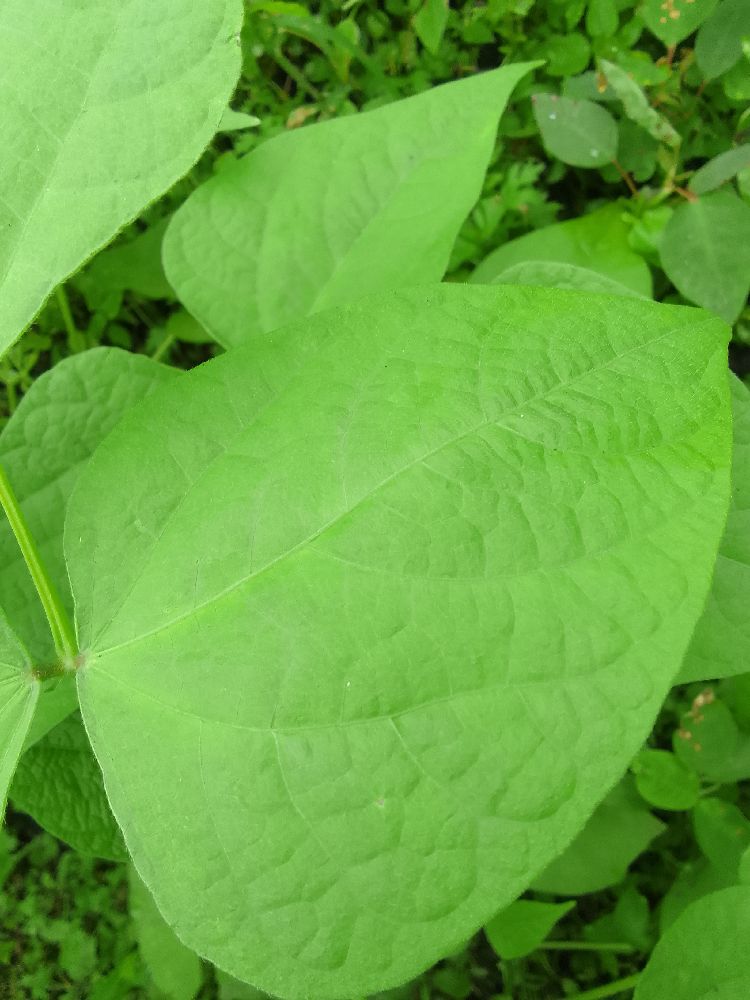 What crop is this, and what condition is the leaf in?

common bean, healthy
